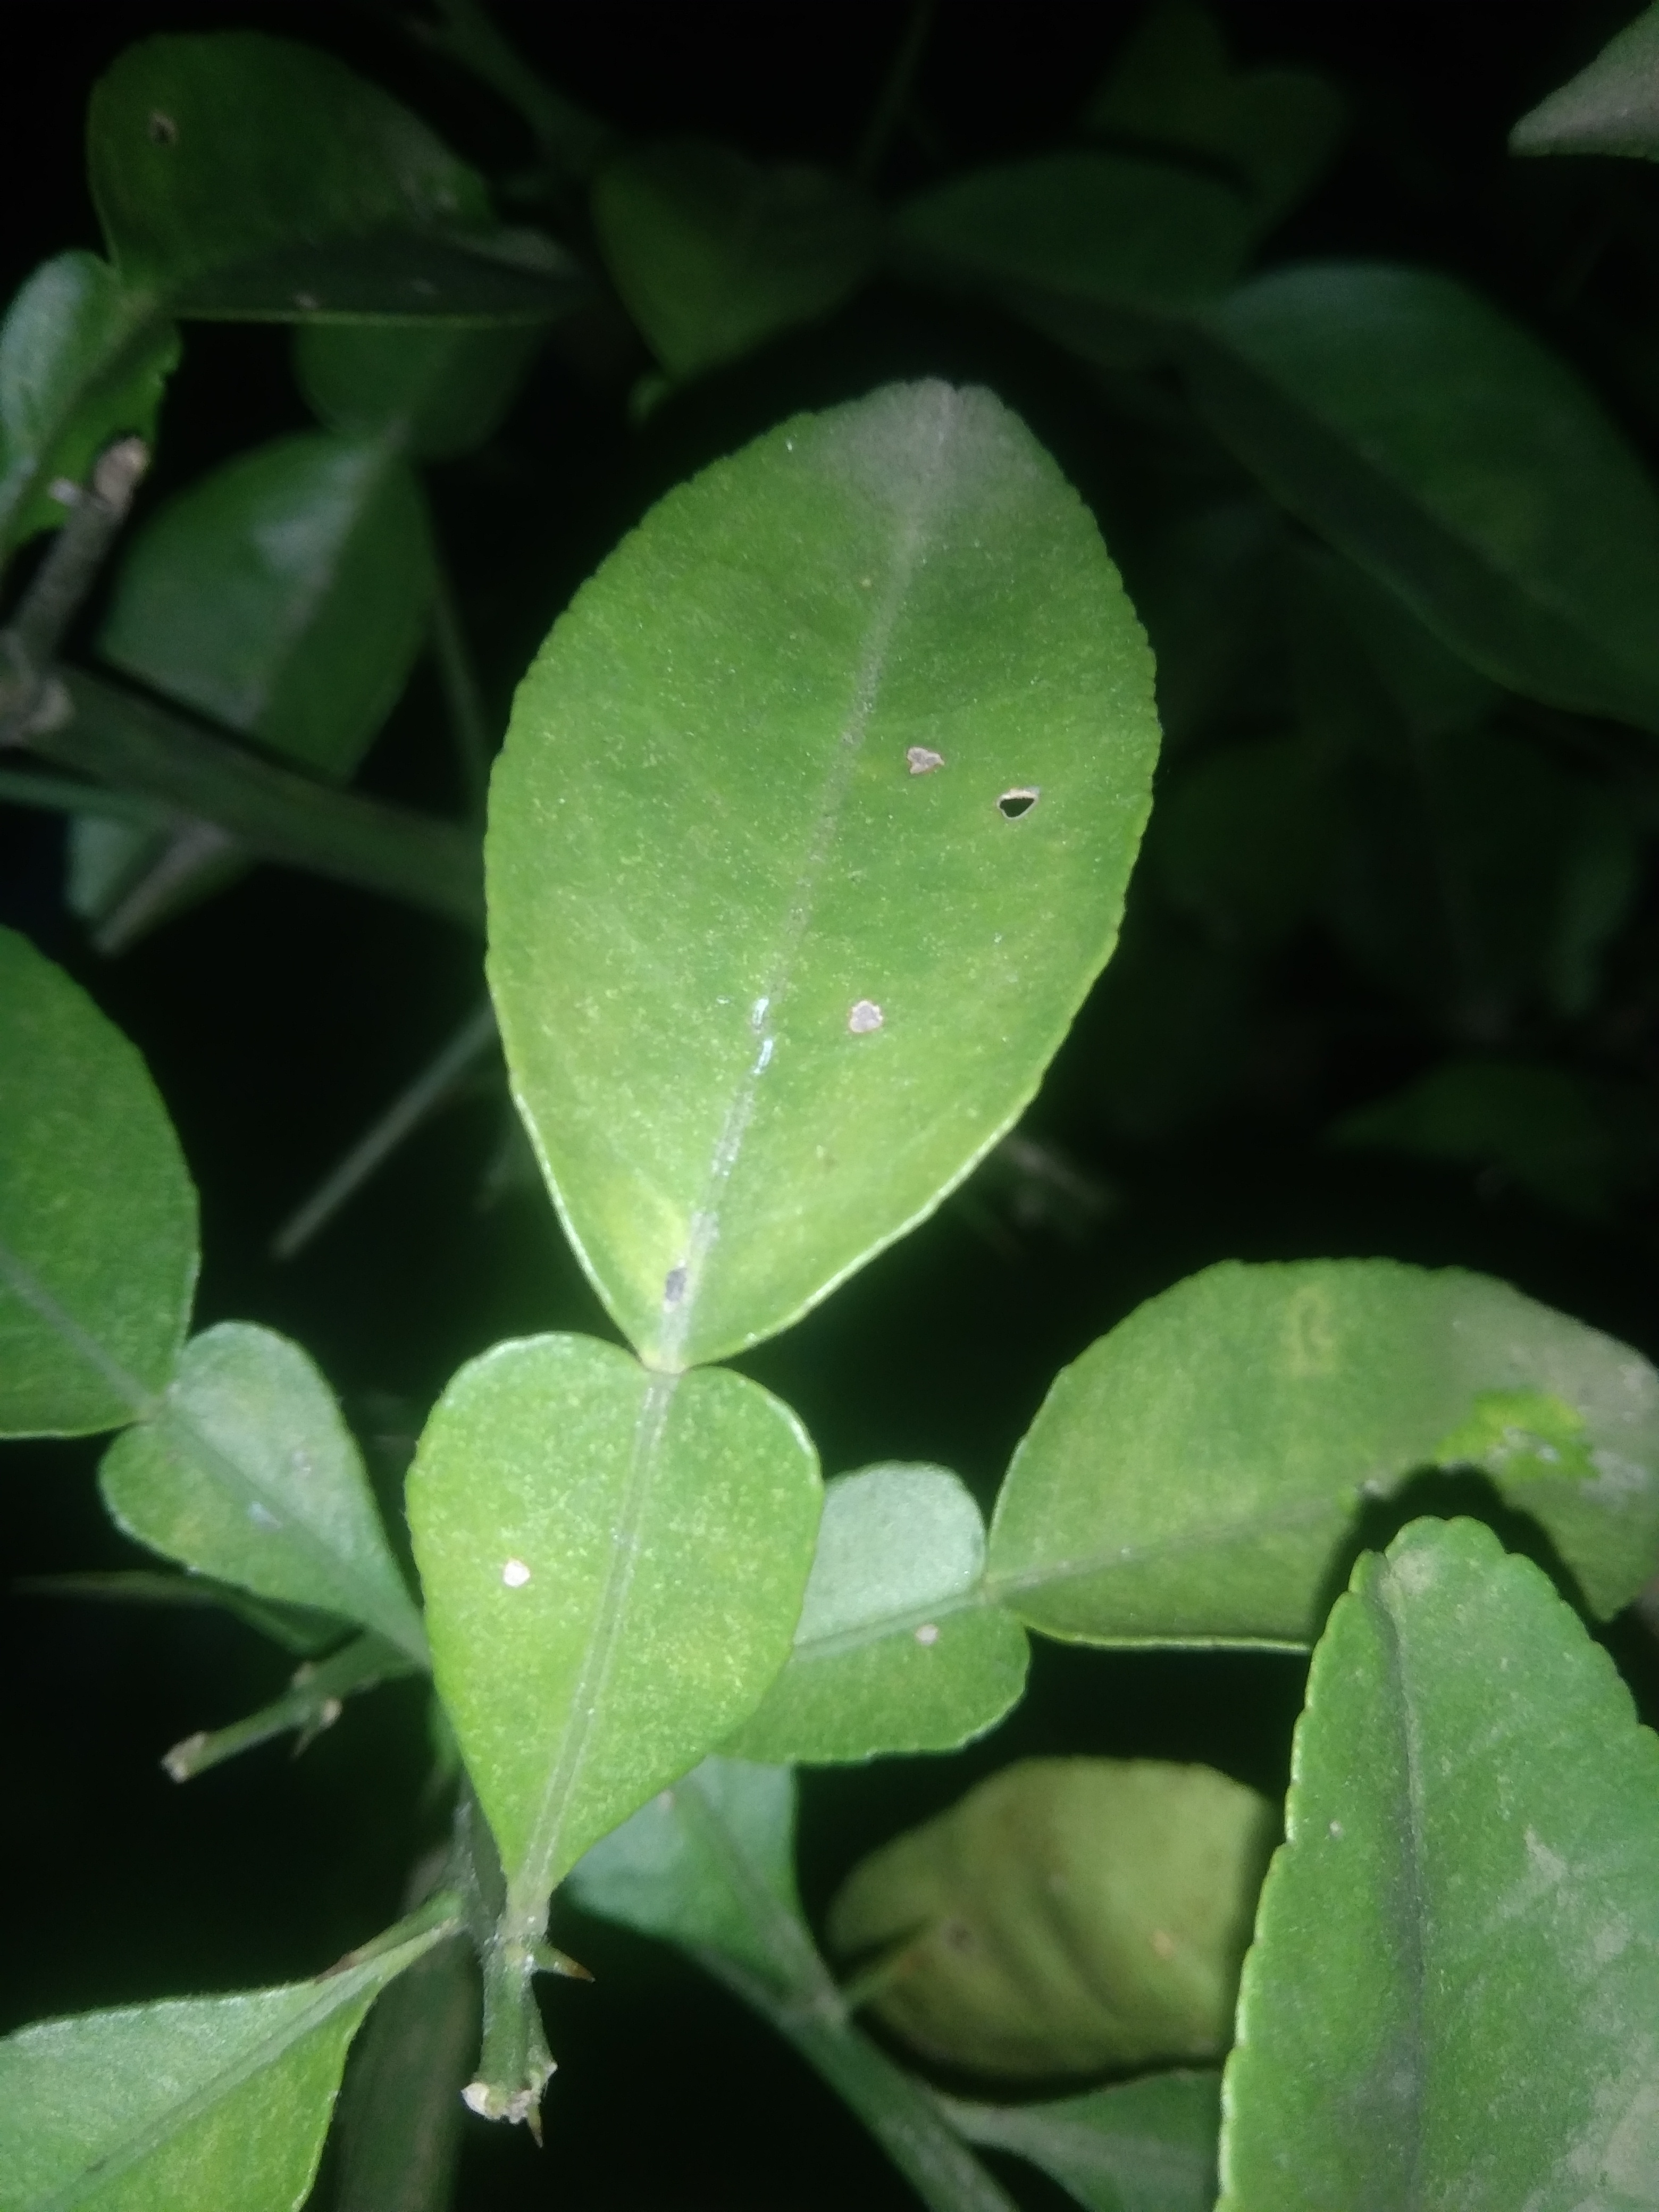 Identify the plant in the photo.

lemon
